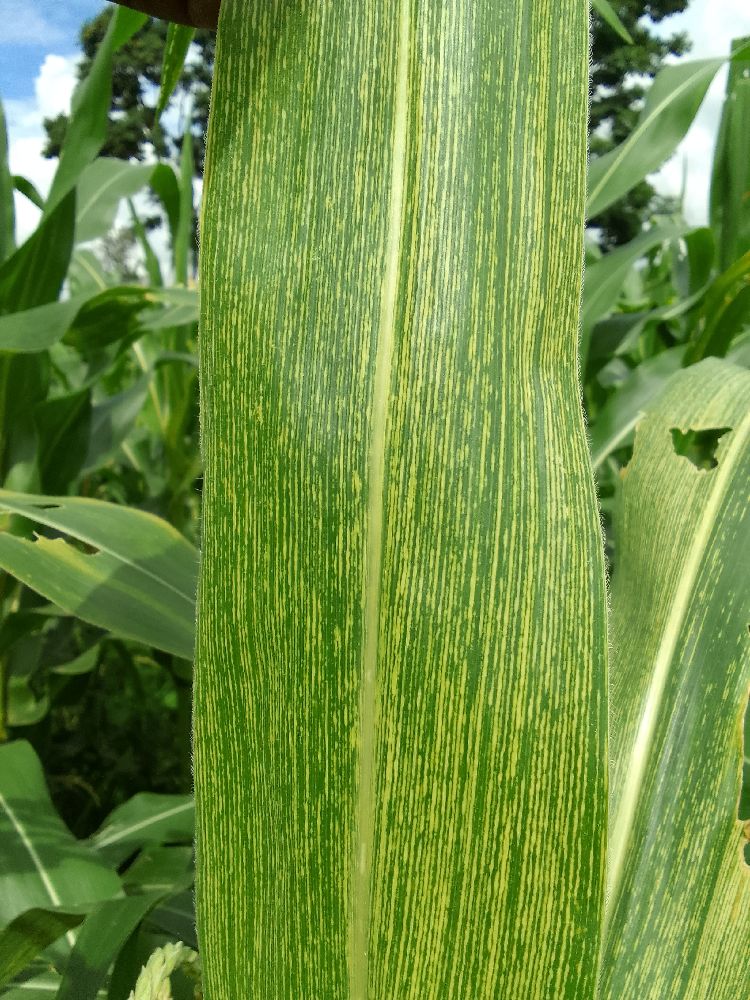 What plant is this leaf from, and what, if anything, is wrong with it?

maize, maize streak virus
